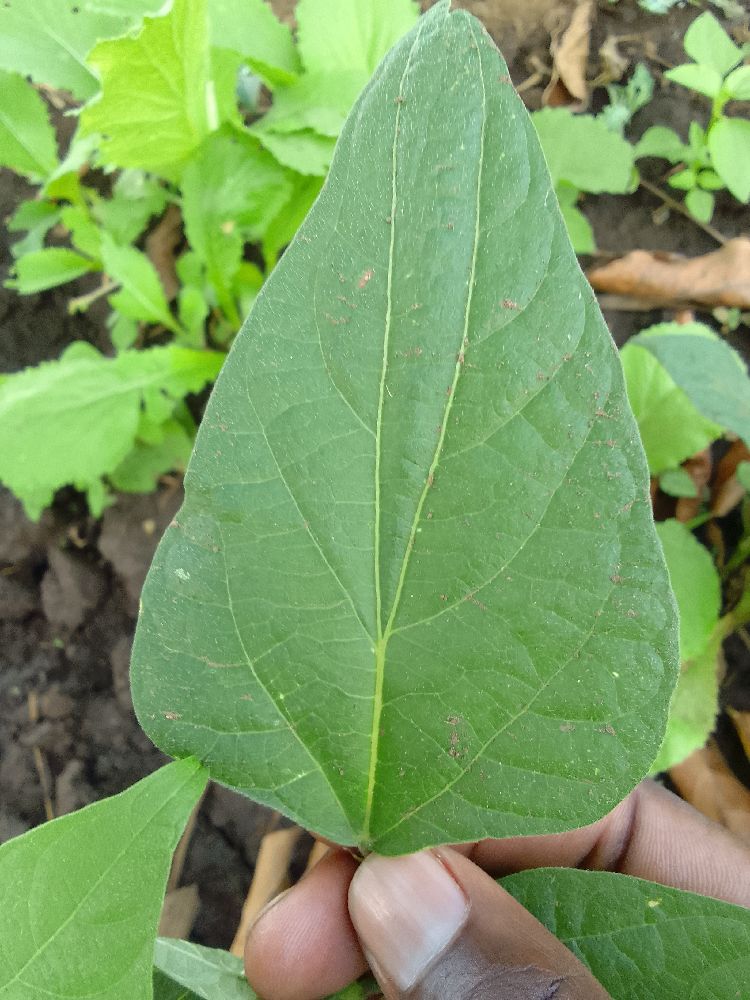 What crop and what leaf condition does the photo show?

common bean, healthy
